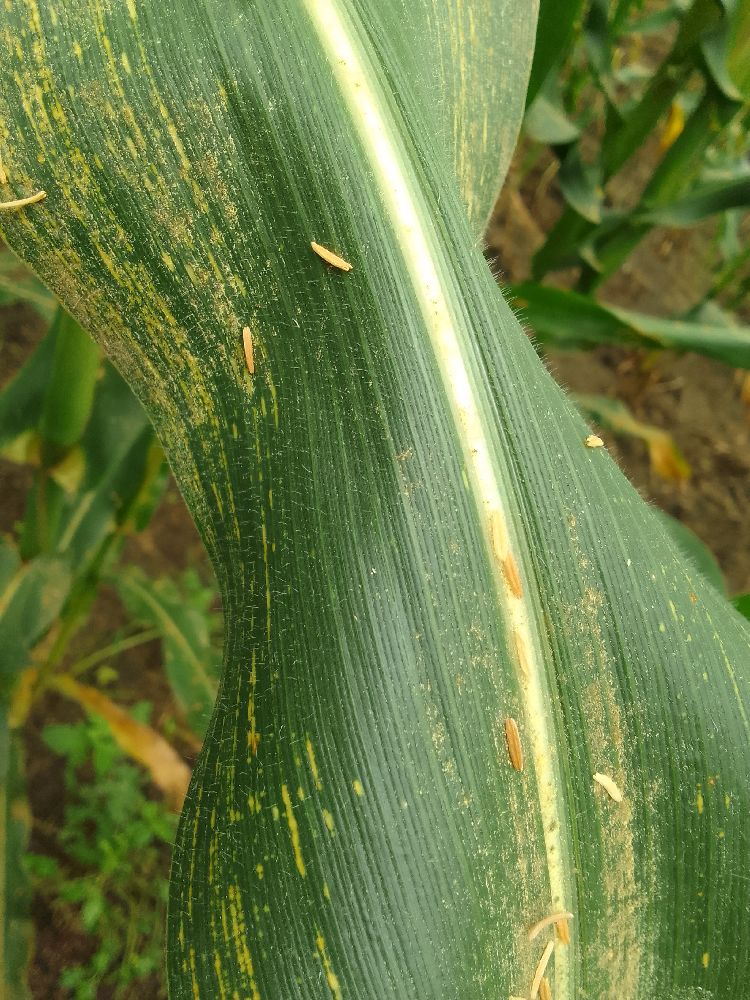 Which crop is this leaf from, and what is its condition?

maize, maize streak virus
